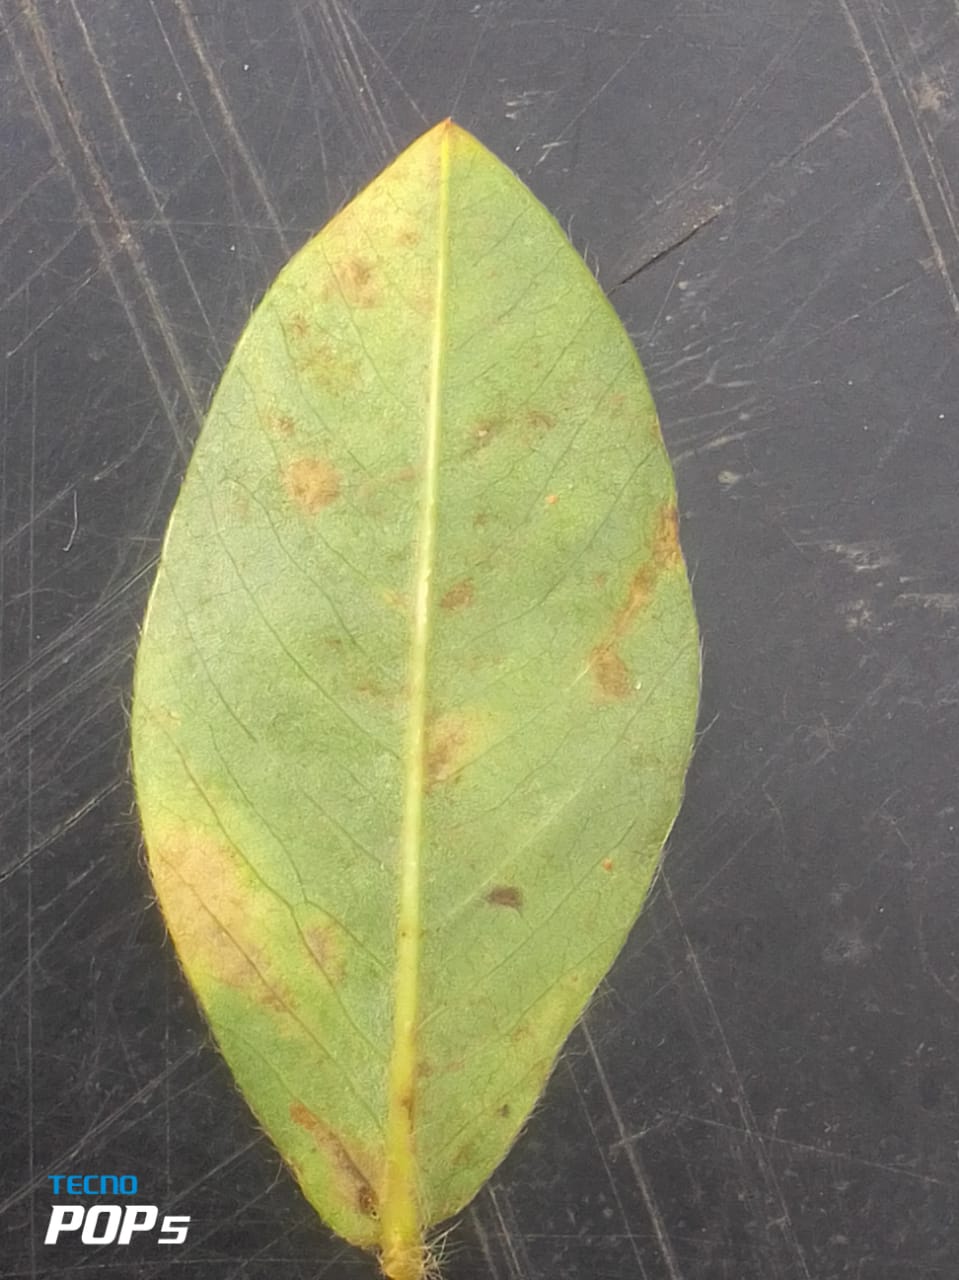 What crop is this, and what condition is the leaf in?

peanut, passalora arachidicola
